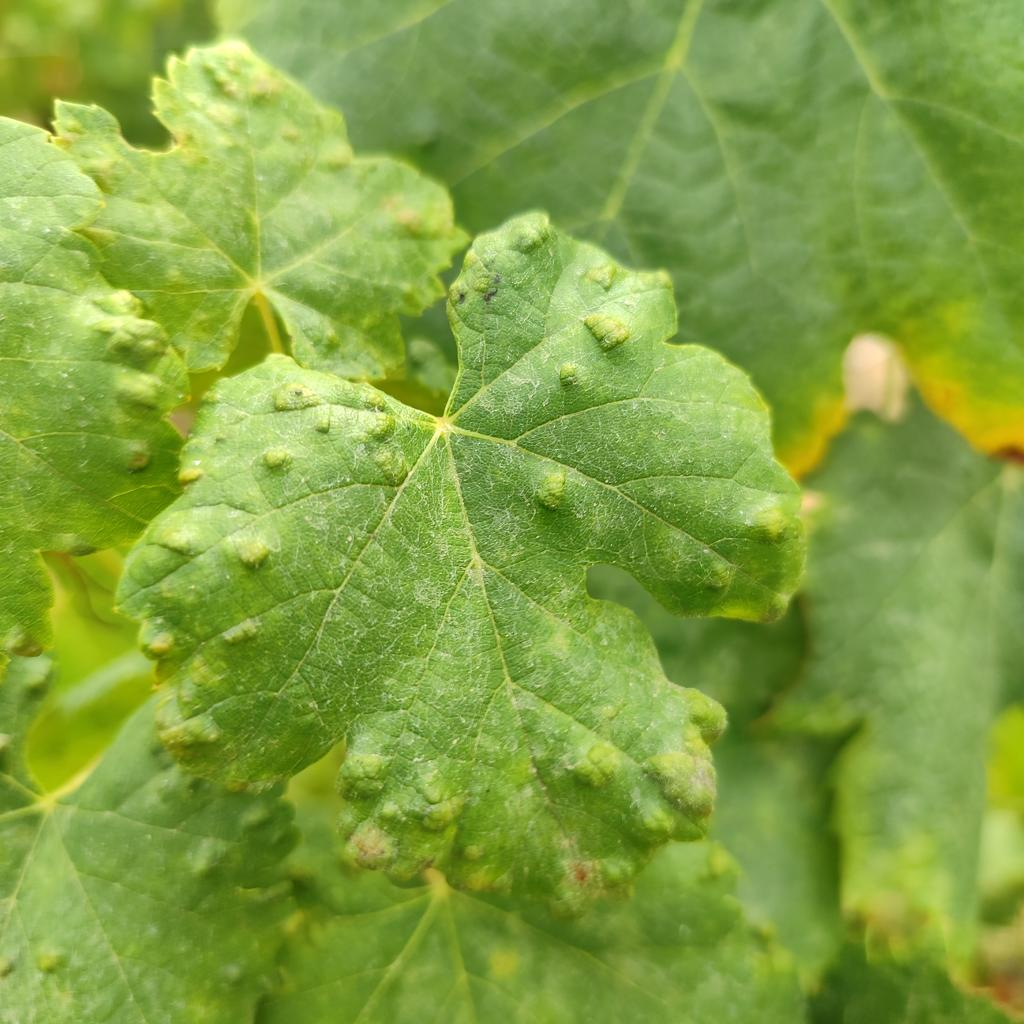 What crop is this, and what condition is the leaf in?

grapevine, erineum mite
